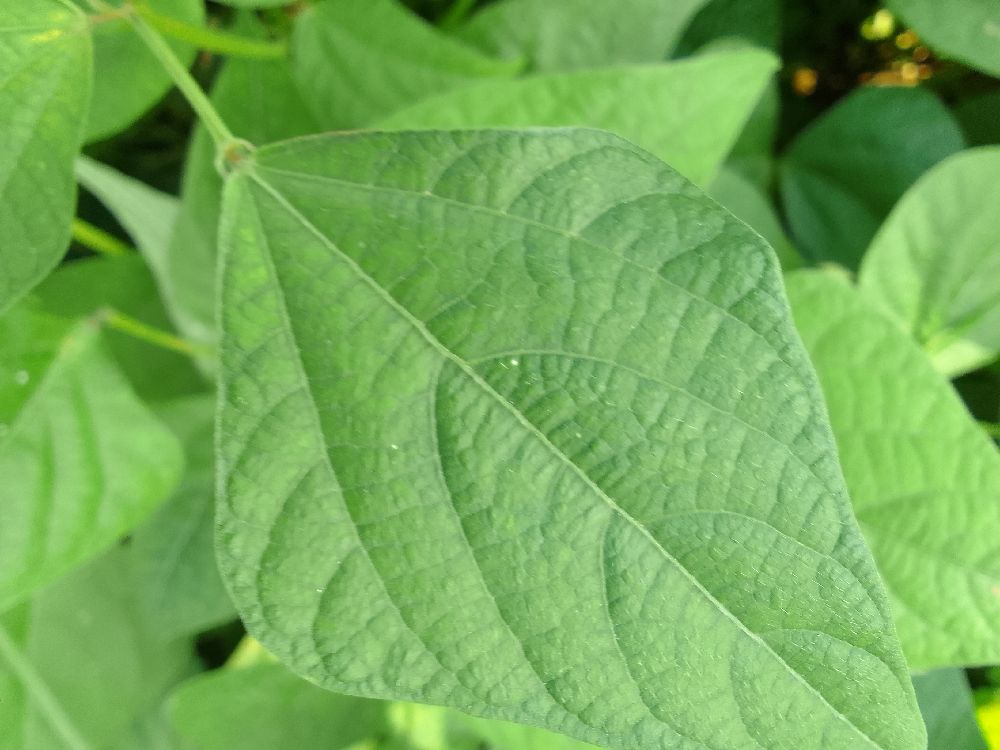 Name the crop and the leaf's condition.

common bean, healthy
